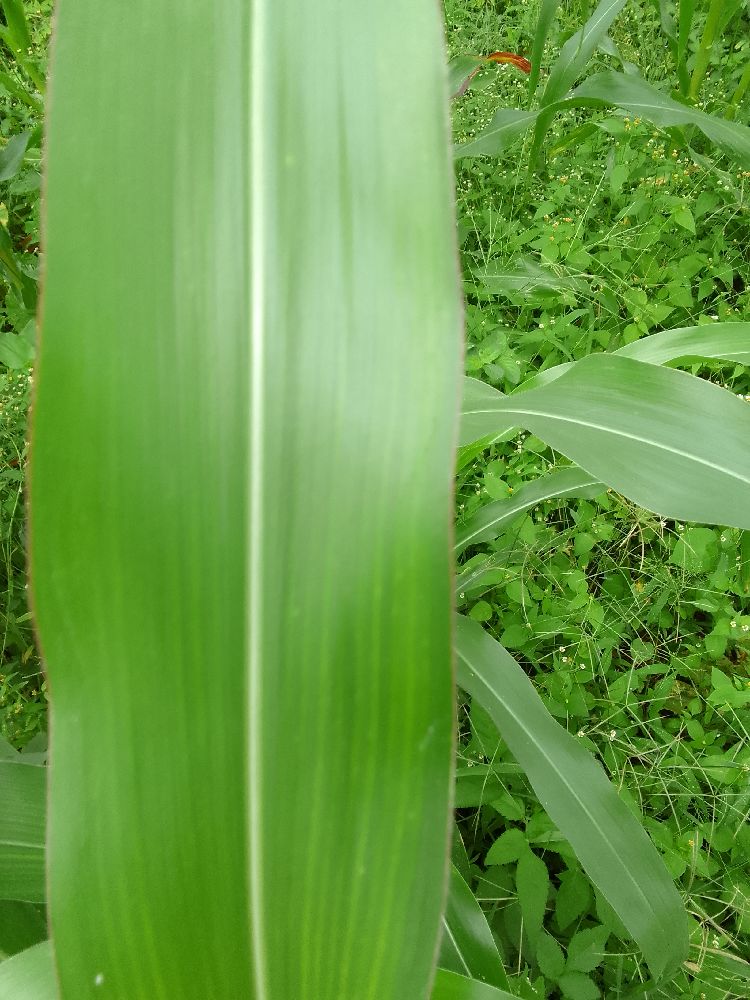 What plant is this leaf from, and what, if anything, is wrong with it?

maize, healthy
